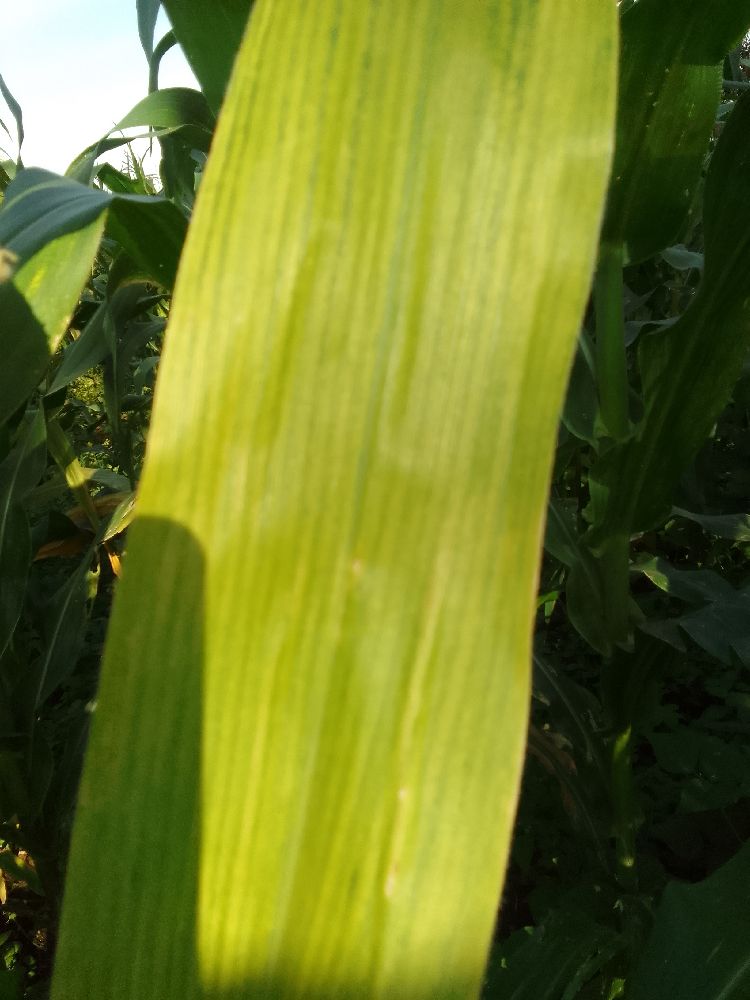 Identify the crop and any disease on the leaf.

maize, maize lethal necrosis
